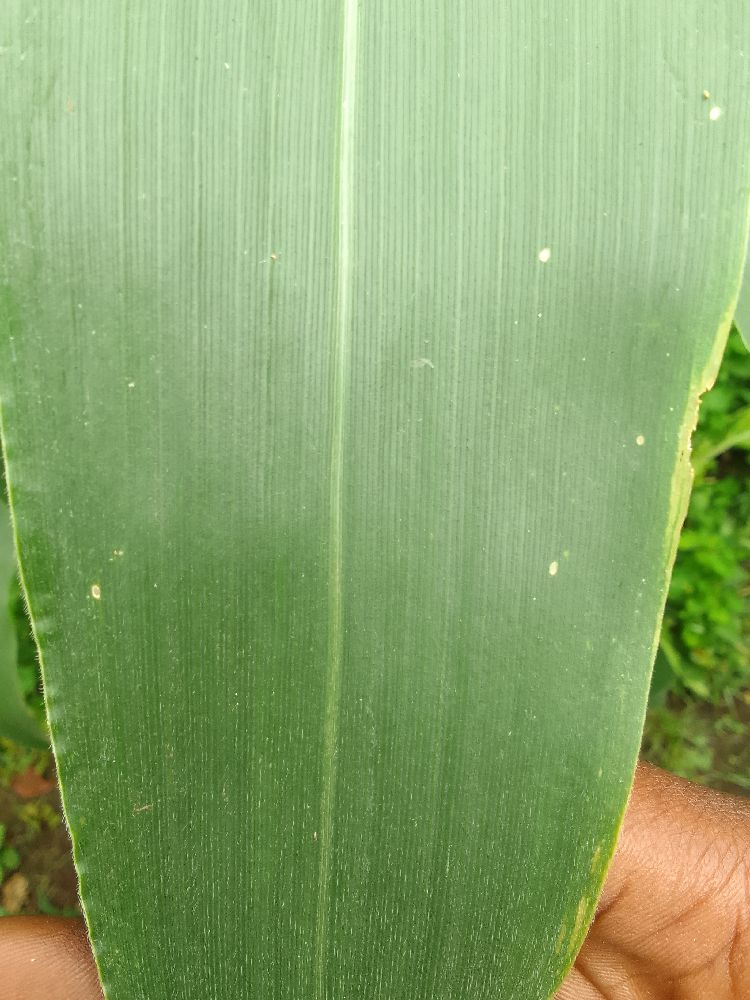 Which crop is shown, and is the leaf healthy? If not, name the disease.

maize, healthy
